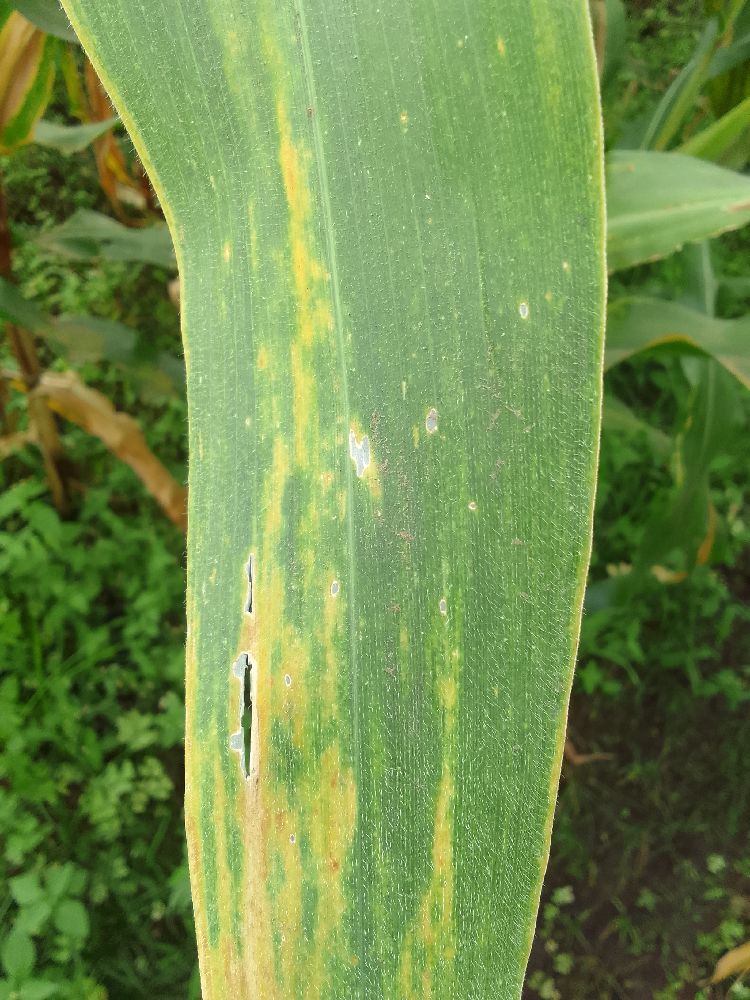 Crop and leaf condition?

maize, maize lethal necrosis
